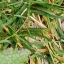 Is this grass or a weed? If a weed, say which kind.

structured weed
